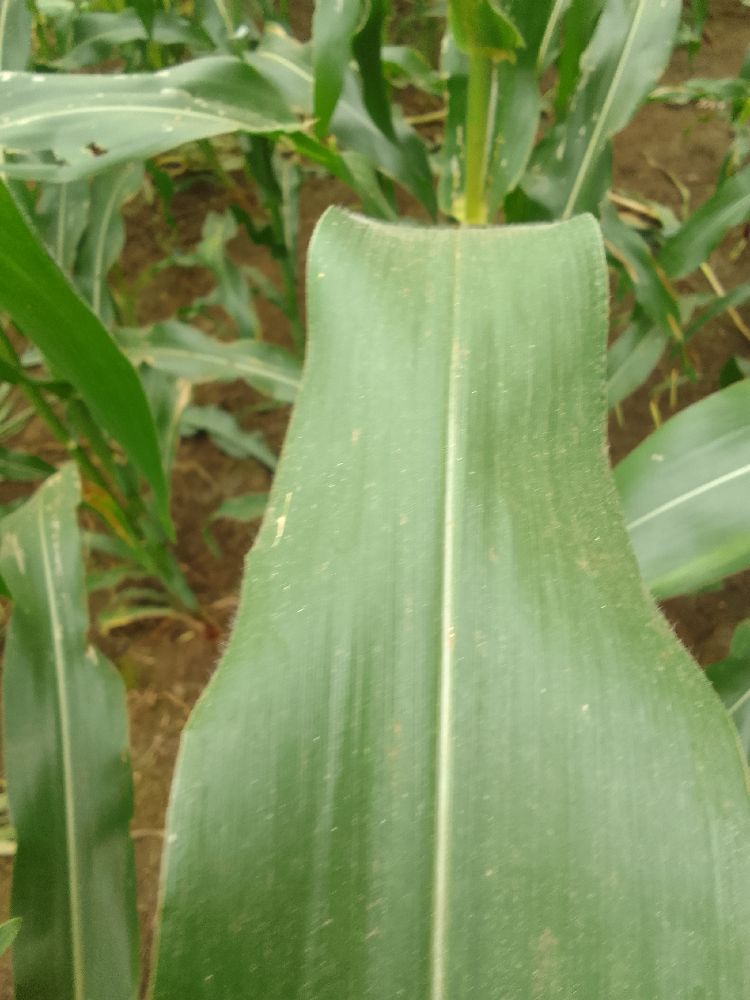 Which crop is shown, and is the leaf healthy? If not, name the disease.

maize, healthy
